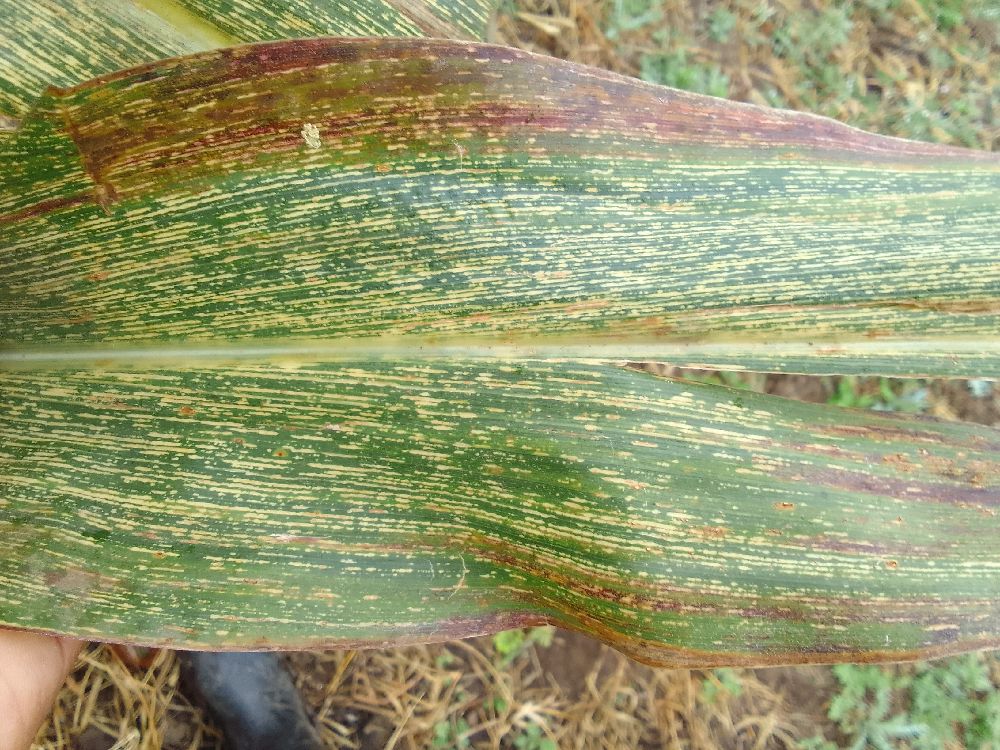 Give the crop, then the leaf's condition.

maize, maize streak virus
